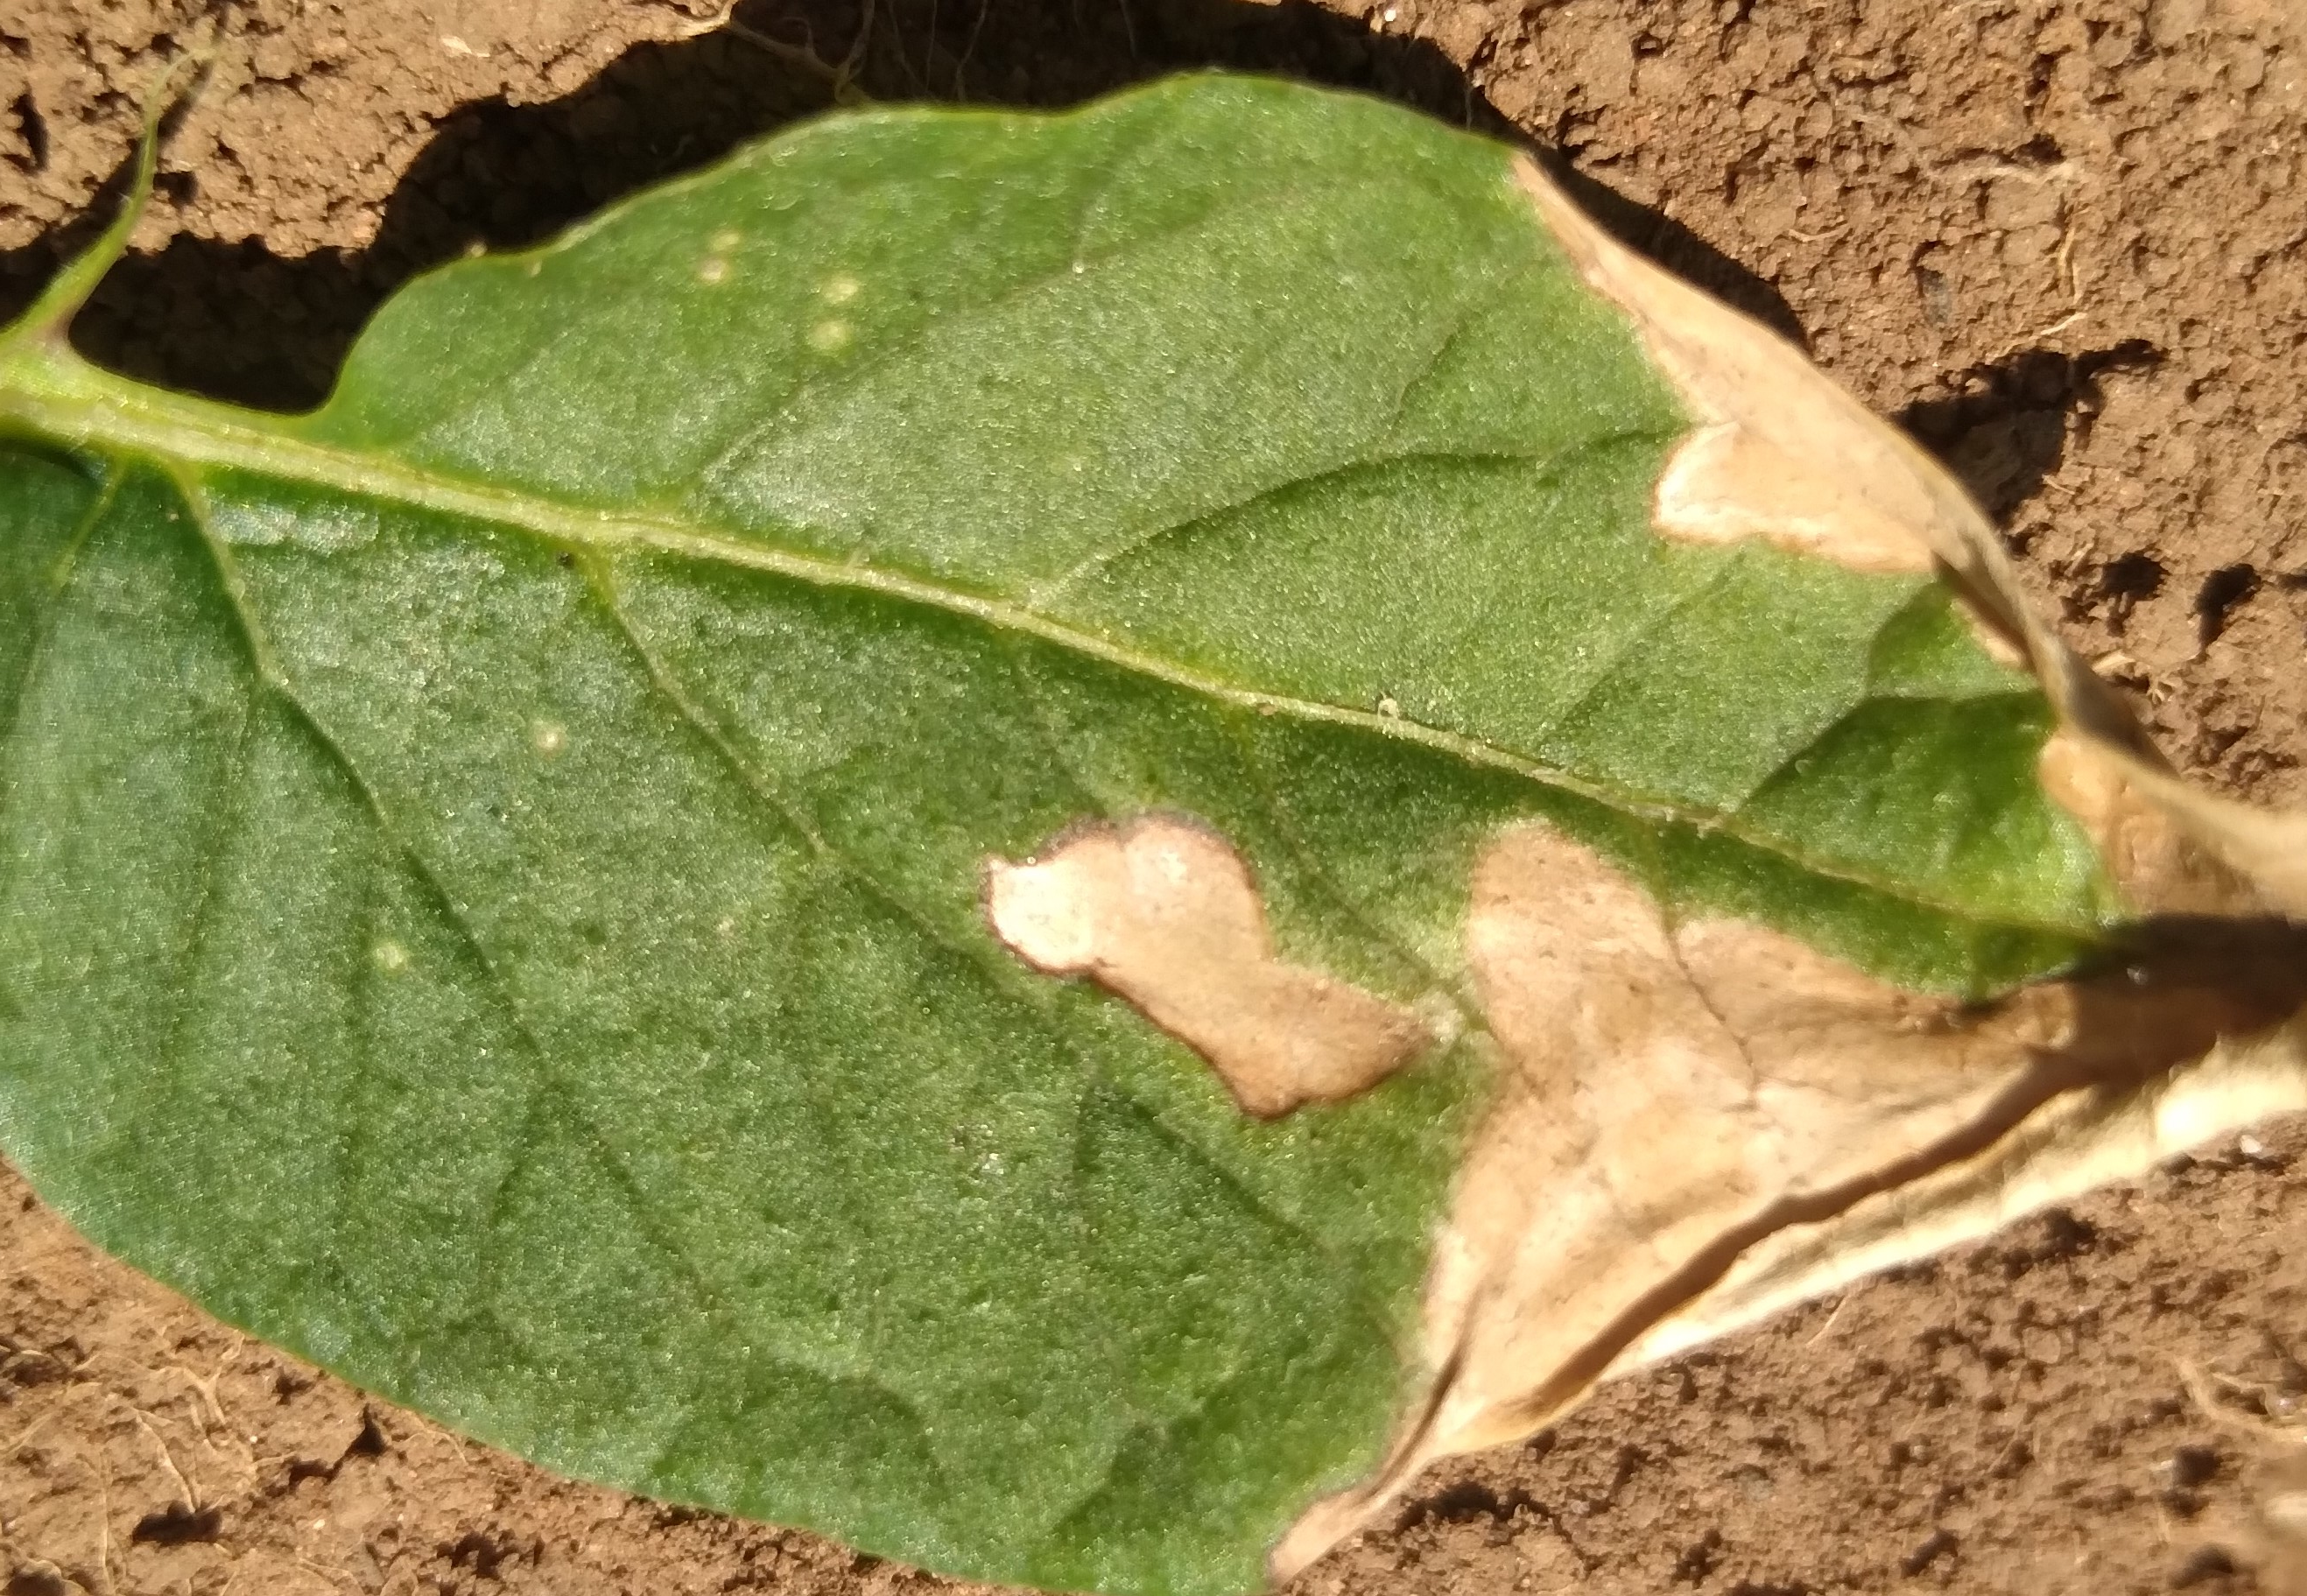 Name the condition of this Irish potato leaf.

early blight
